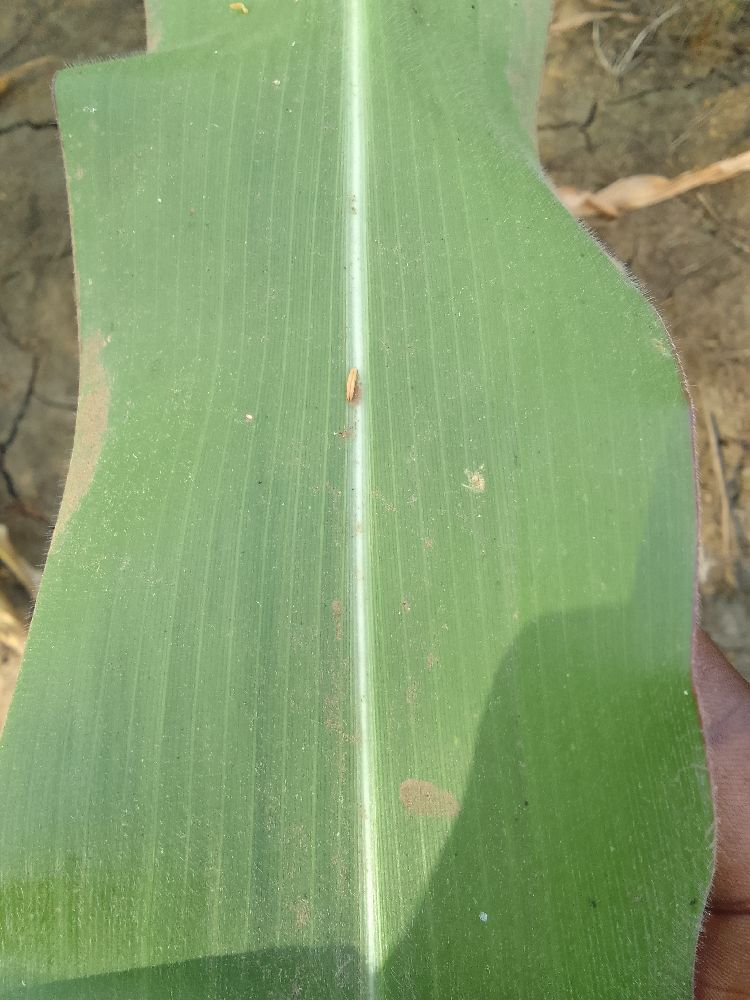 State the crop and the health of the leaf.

maize, healthy
